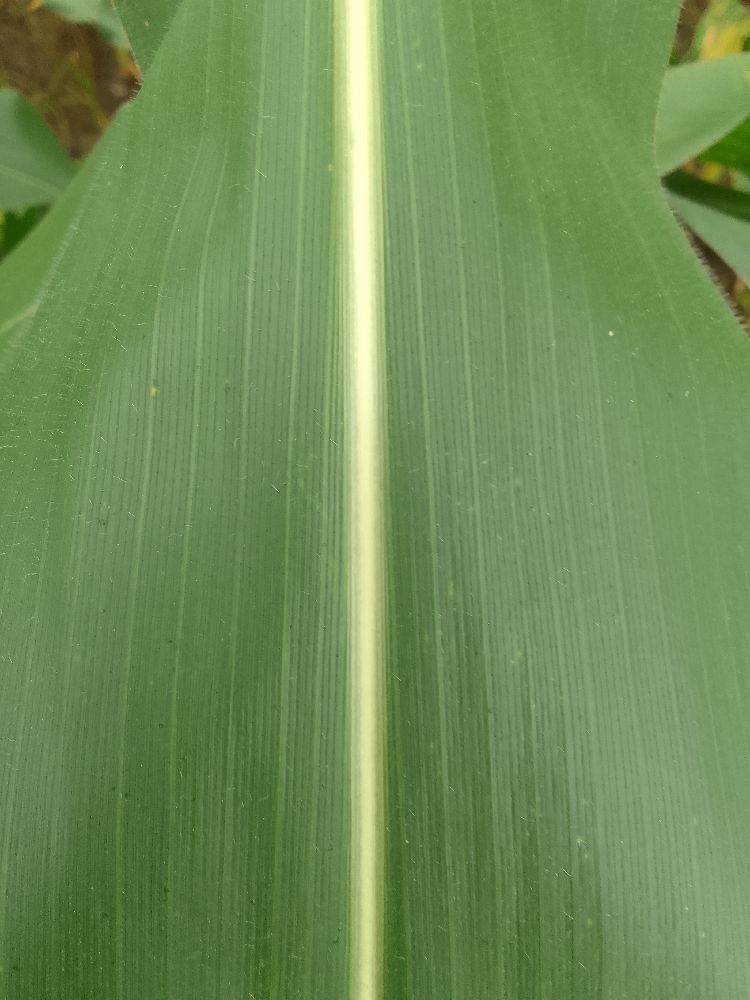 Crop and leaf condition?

maize, healthy
